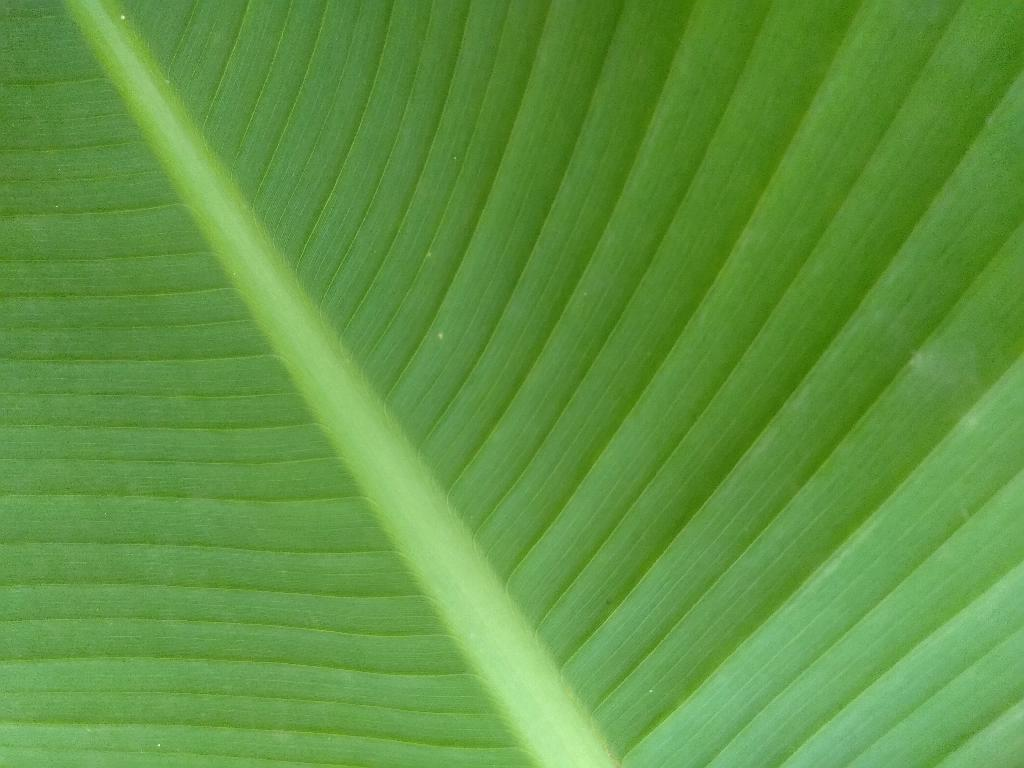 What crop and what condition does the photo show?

banana, healthy
